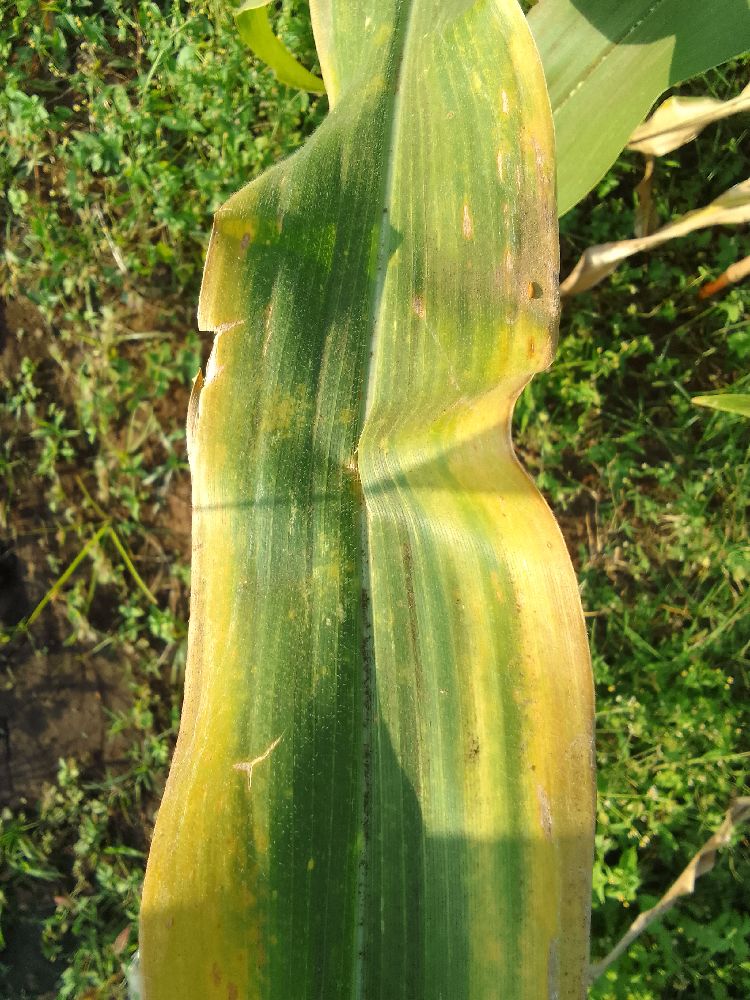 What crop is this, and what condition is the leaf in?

maize, maize lethal necrosis
